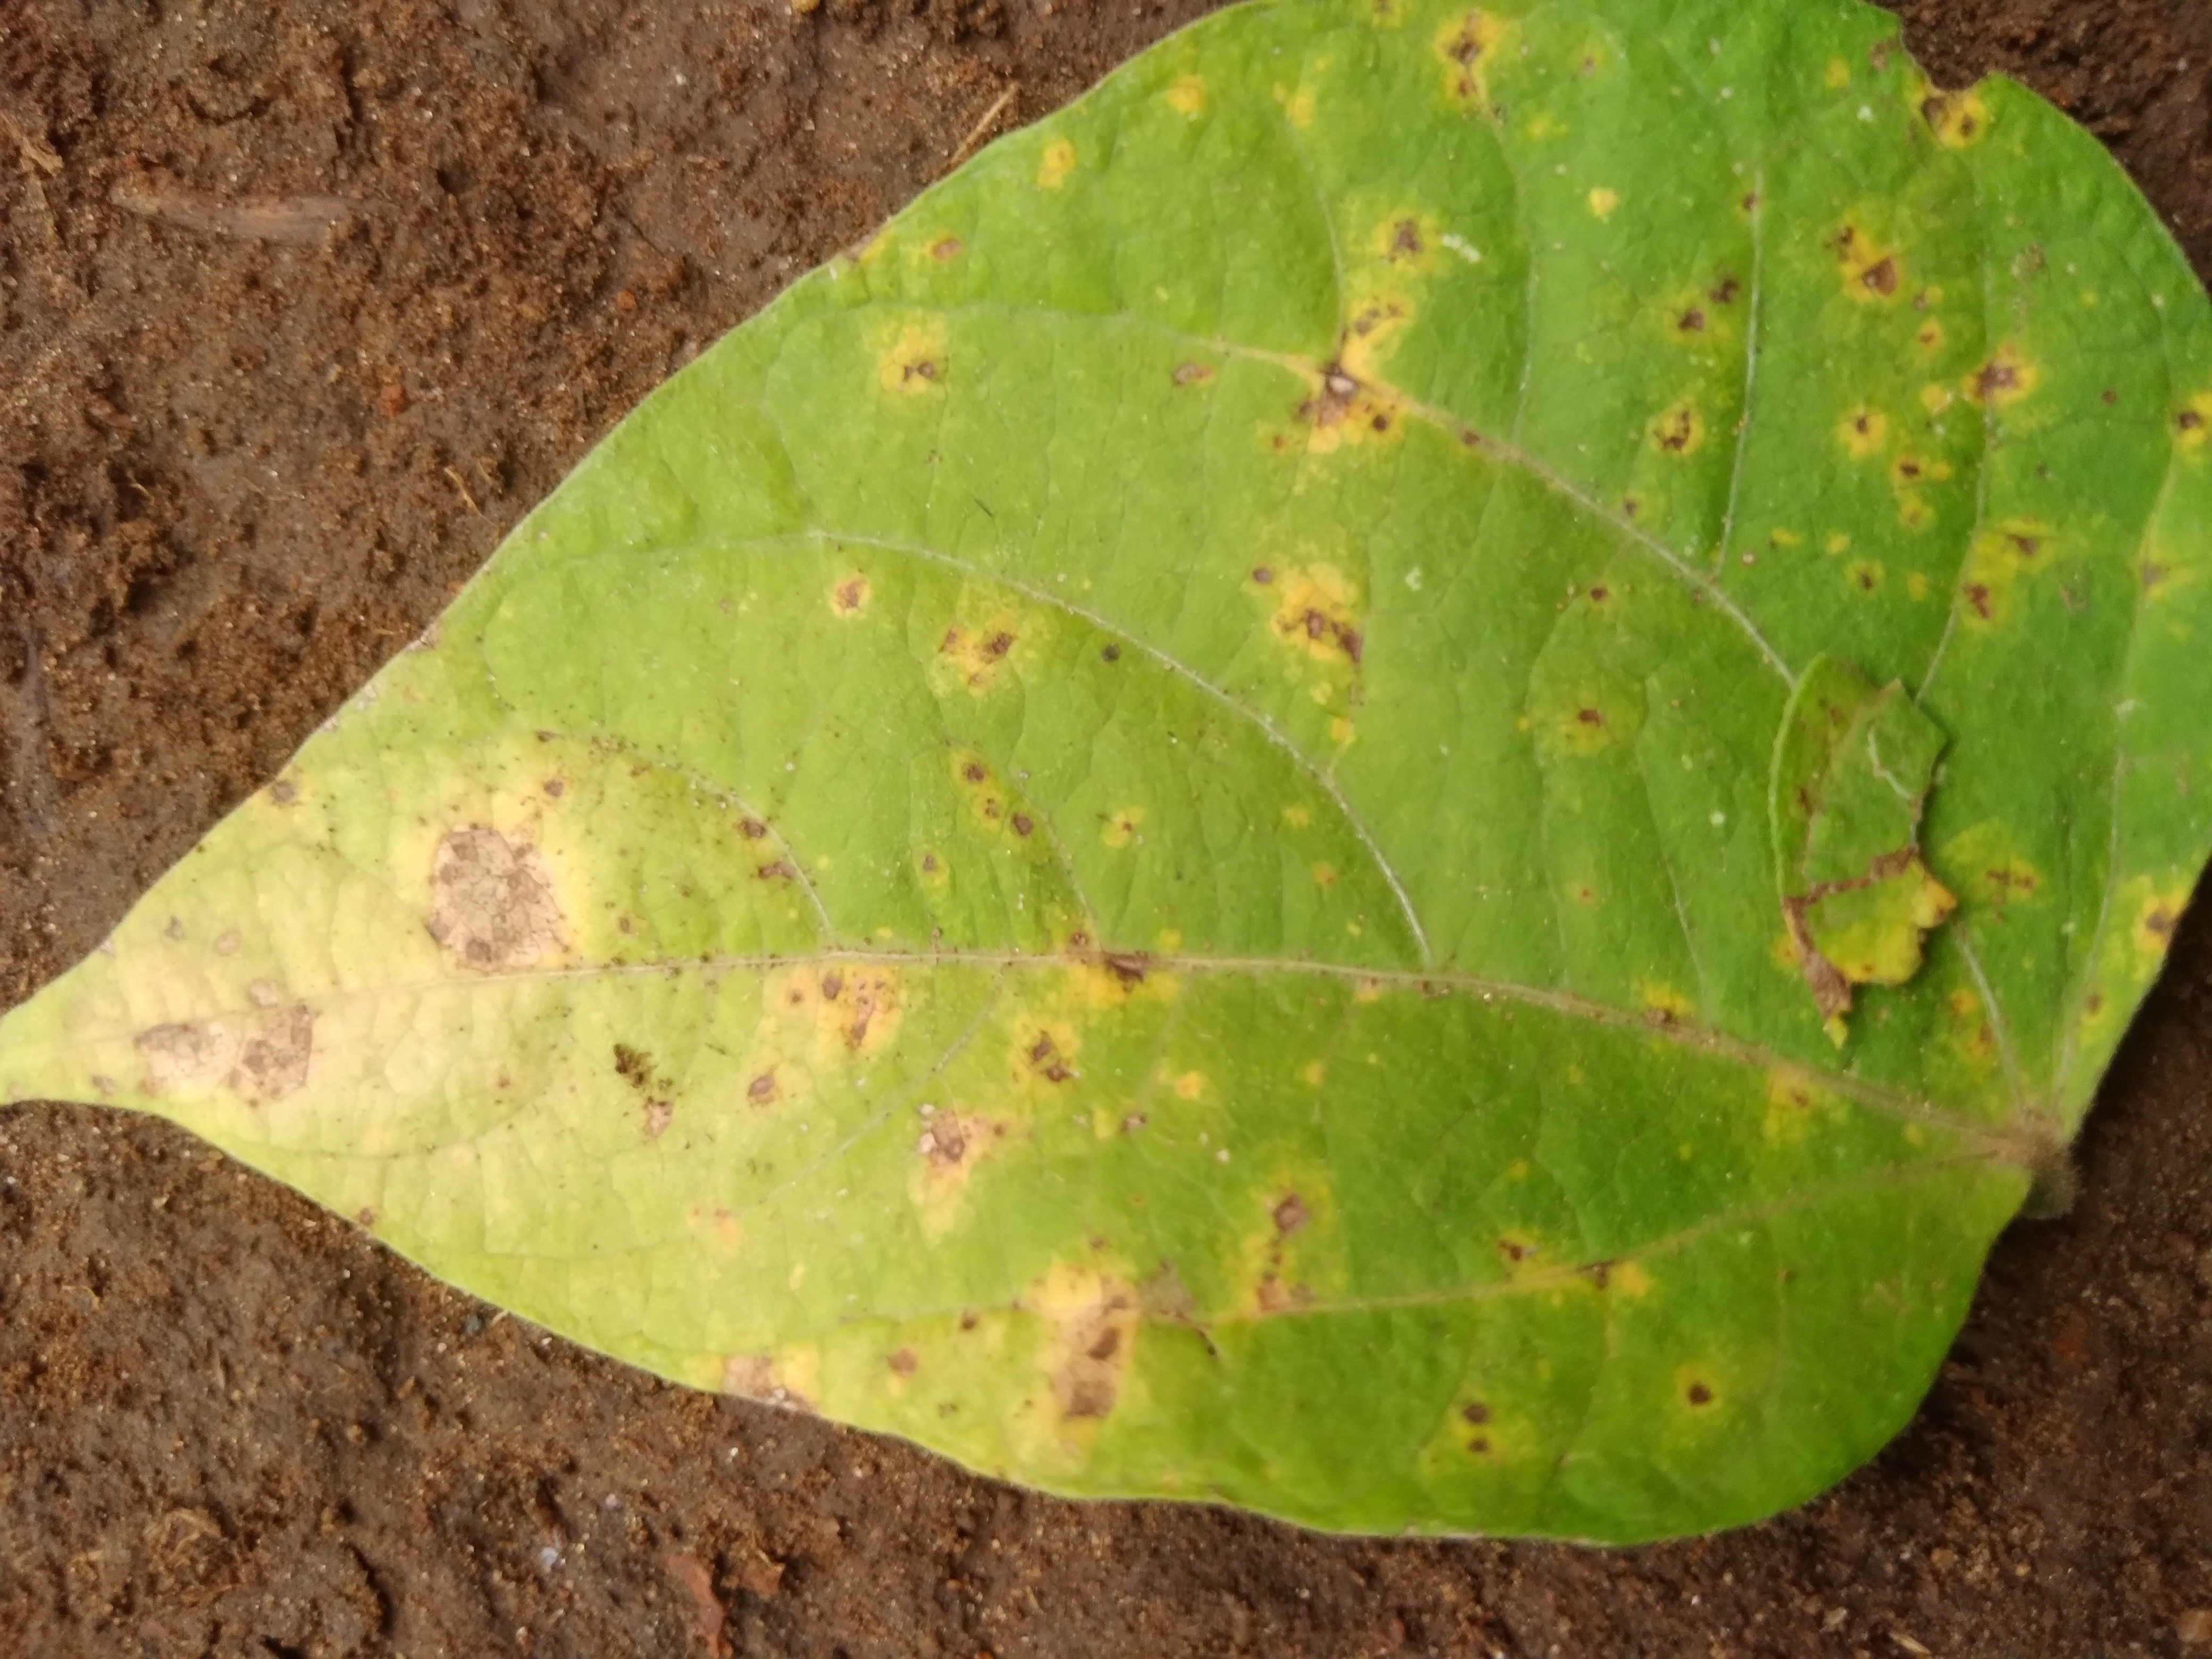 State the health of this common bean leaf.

rust
